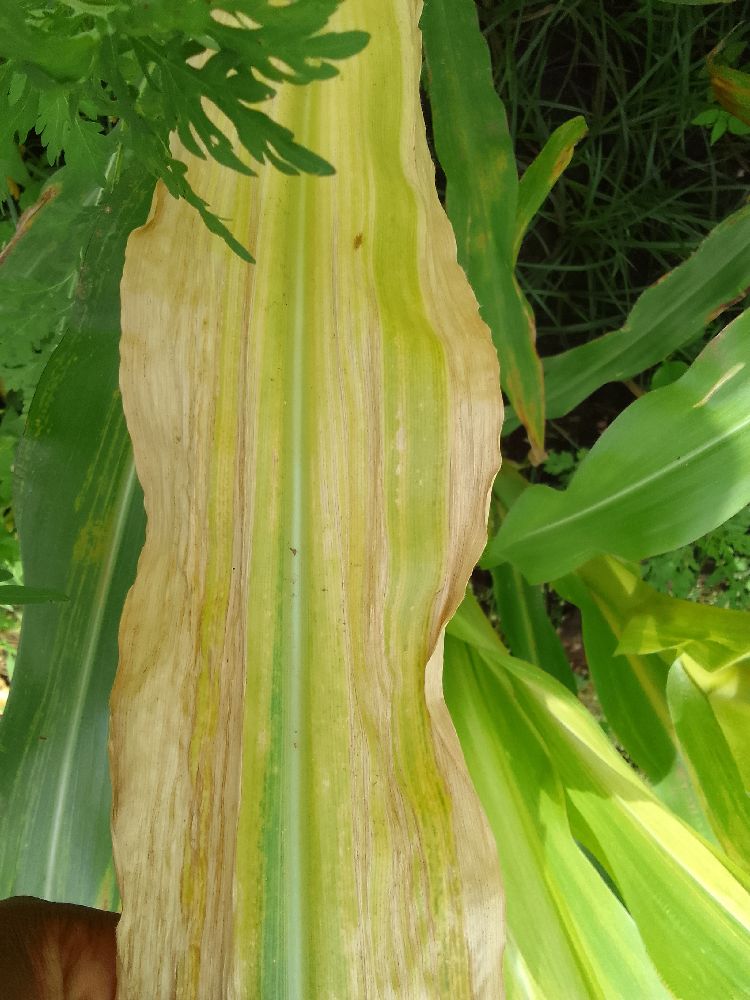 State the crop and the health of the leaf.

maize, maize lethal necrosis
